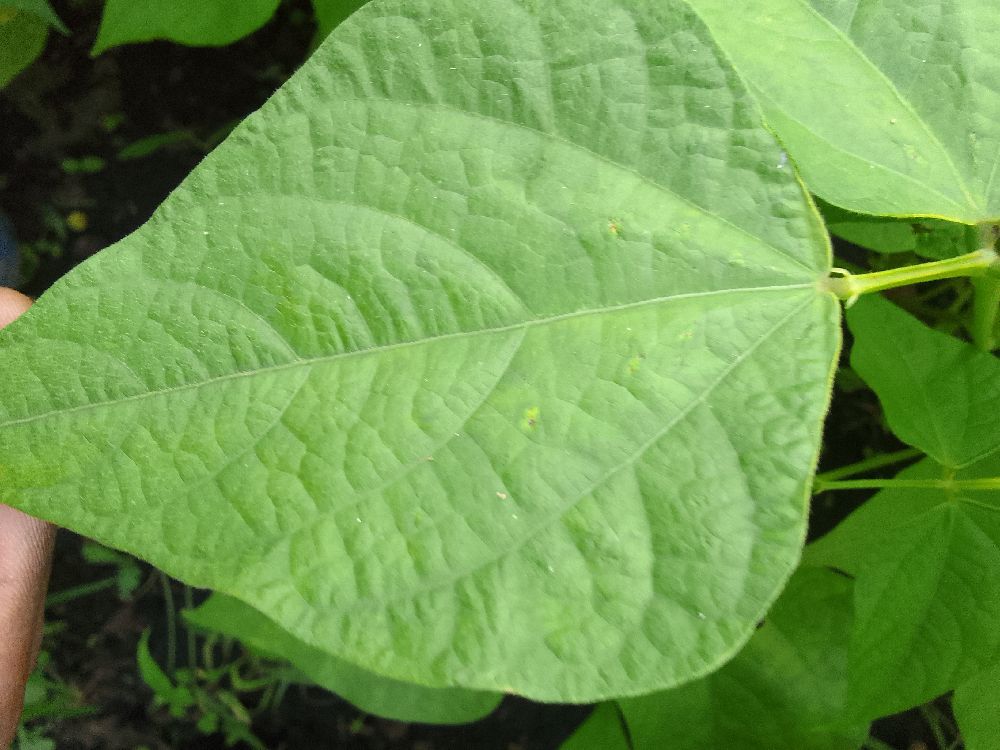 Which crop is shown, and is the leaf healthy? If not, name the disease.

common bean, healthy
